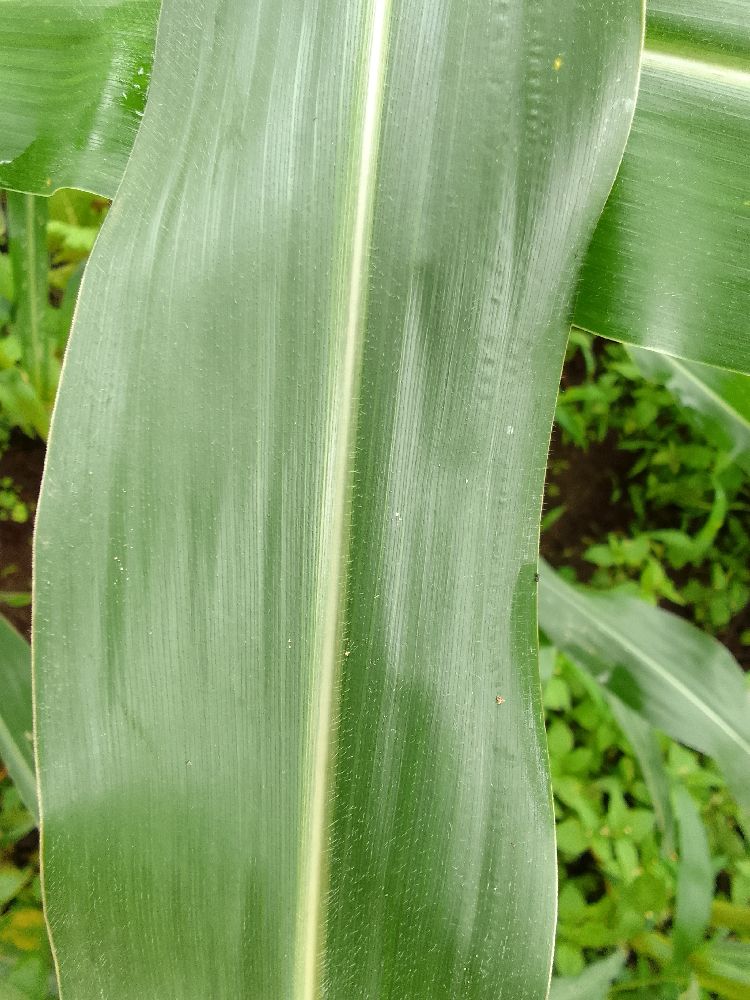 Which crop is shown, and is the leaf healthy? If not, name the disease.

maize, healthy
